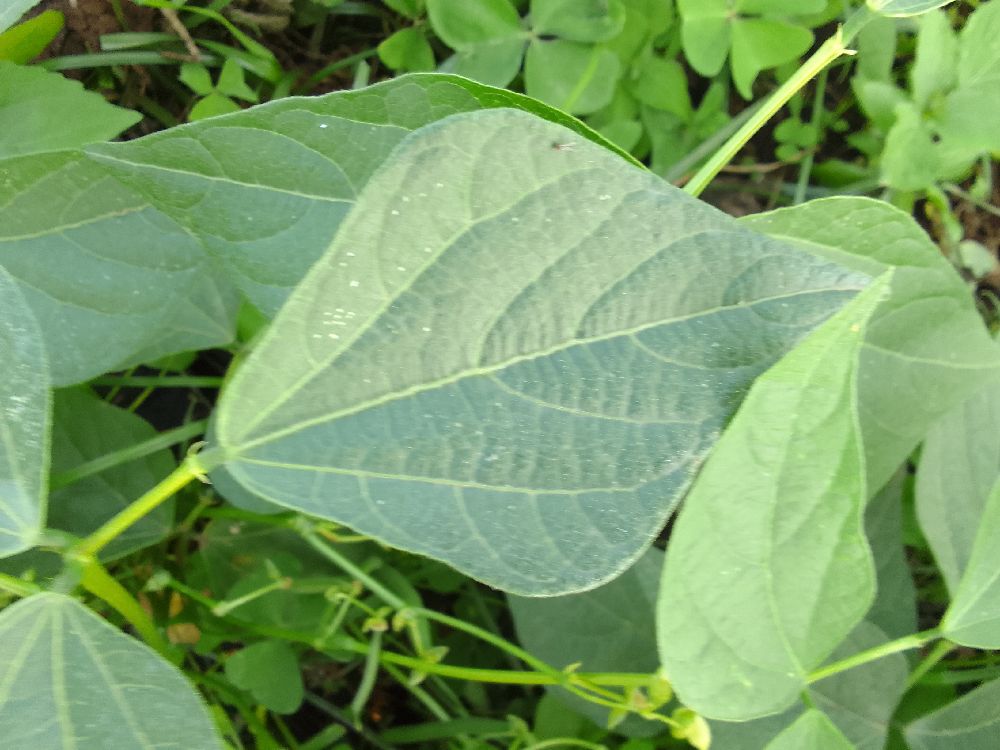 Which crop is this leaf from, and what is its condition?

common bean, healthy
